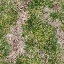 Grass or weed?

grass
